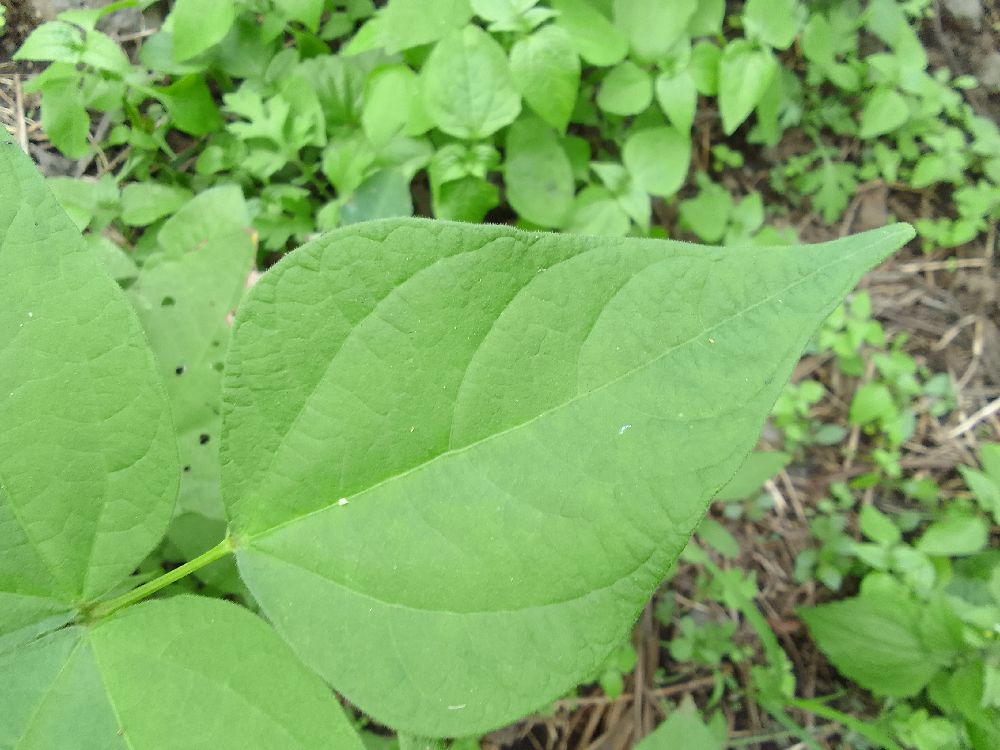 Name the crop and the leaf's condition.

common bean, healthy
